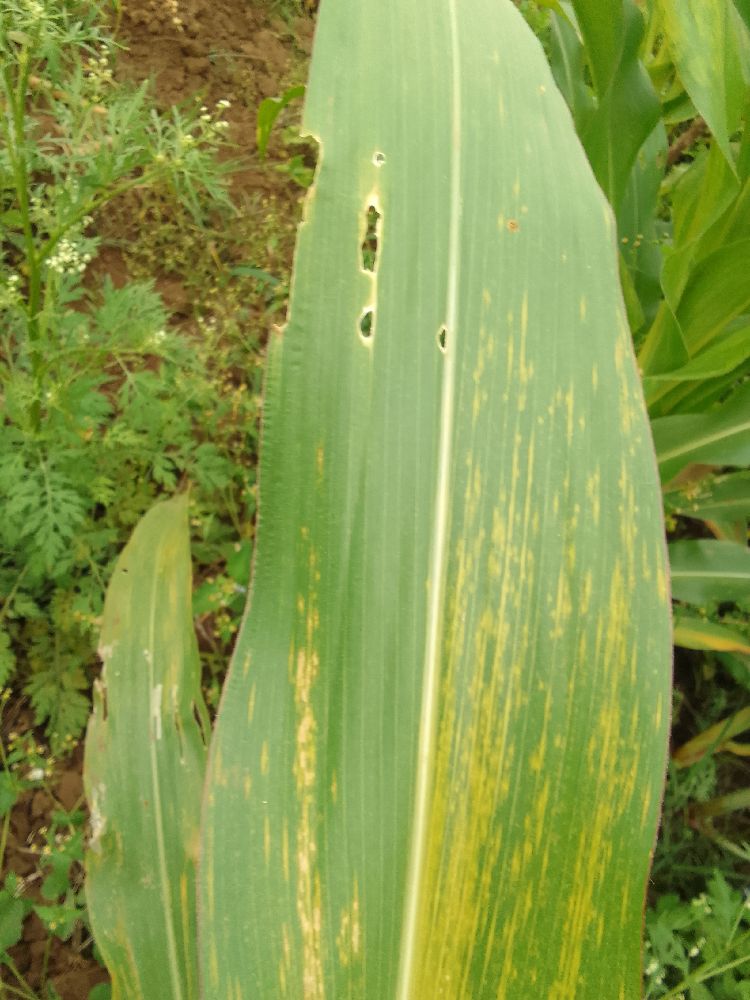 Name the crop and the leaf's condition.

maize, maize lethal necrosis
